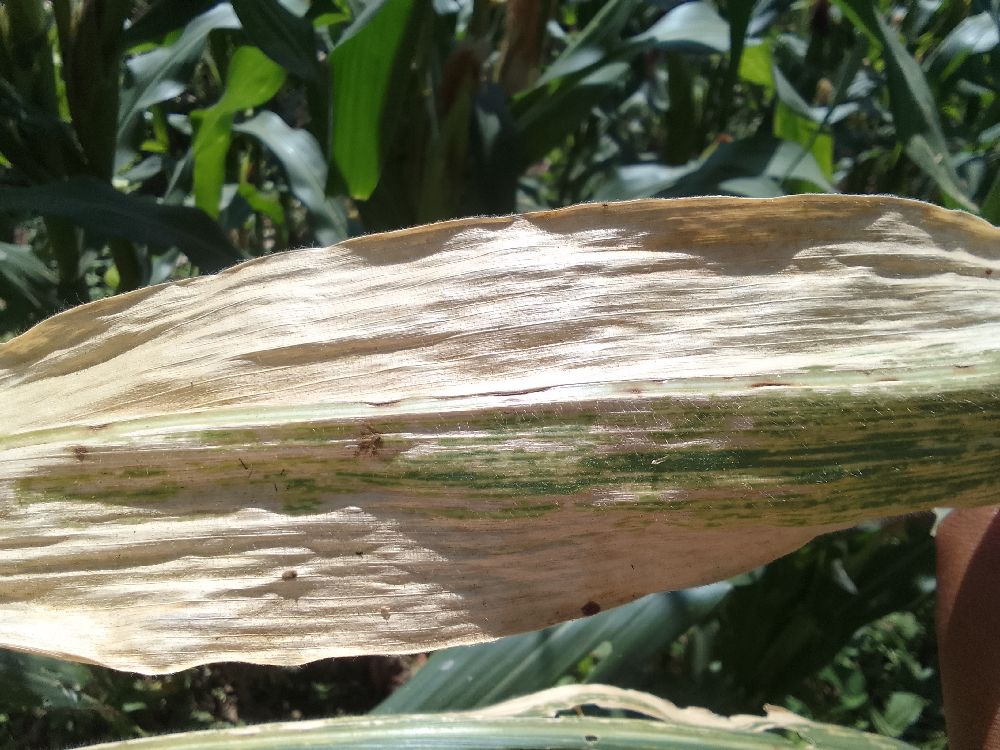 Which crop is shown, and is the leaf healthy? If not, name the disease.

maize, maize lethal necrosis
